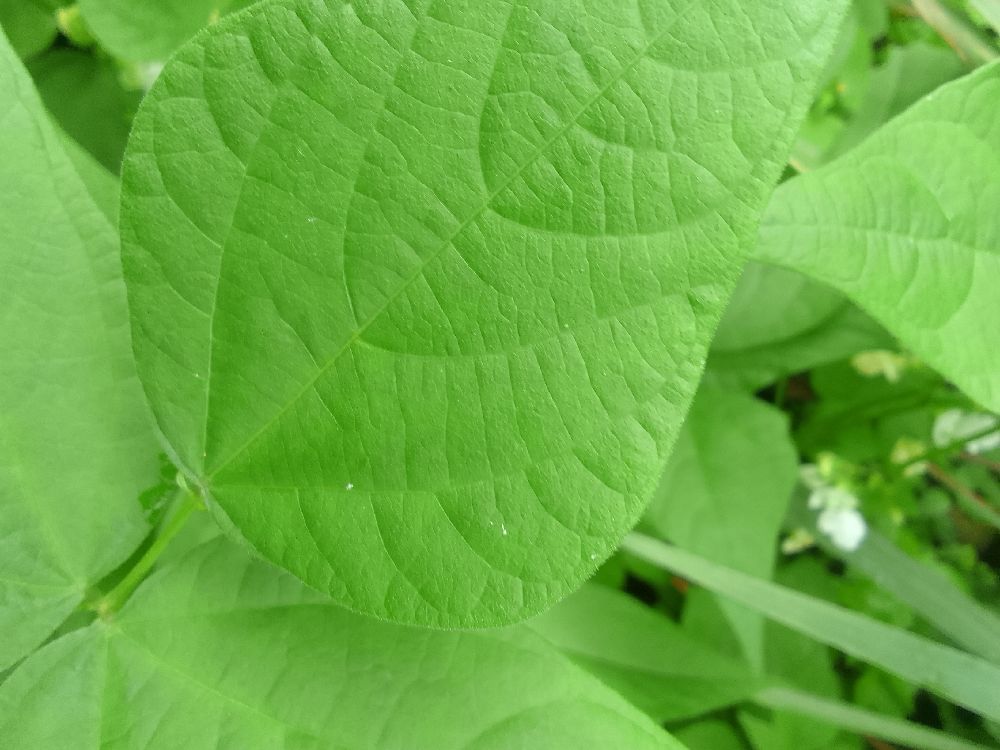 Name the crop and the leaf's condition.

common bean, healthy
